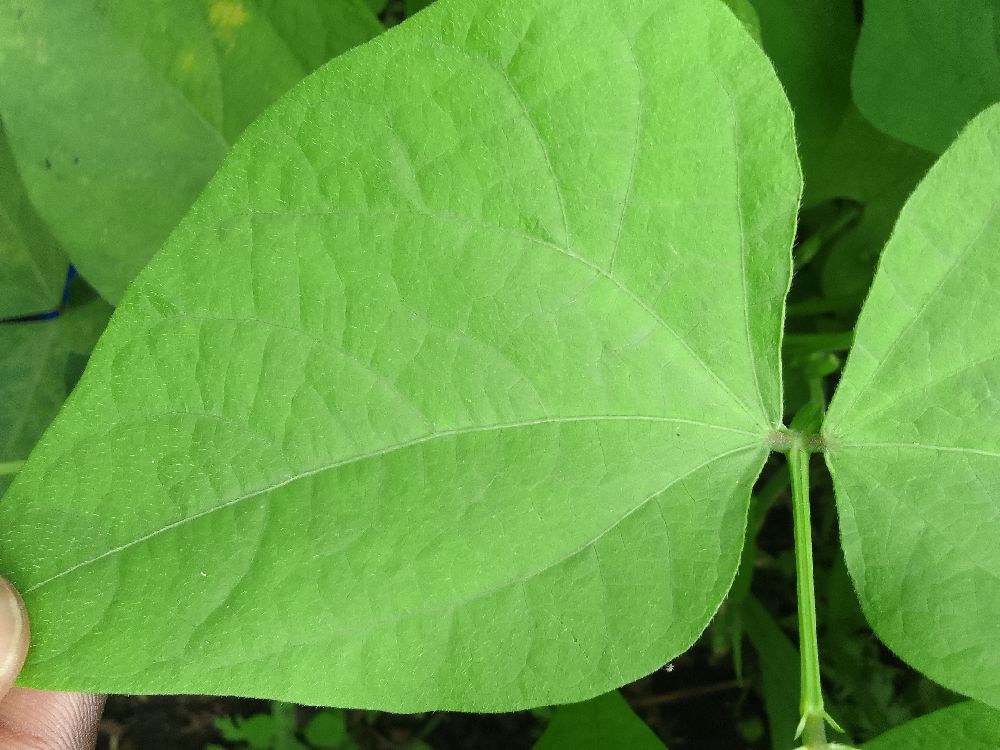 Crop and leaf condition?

common bean, healthy
